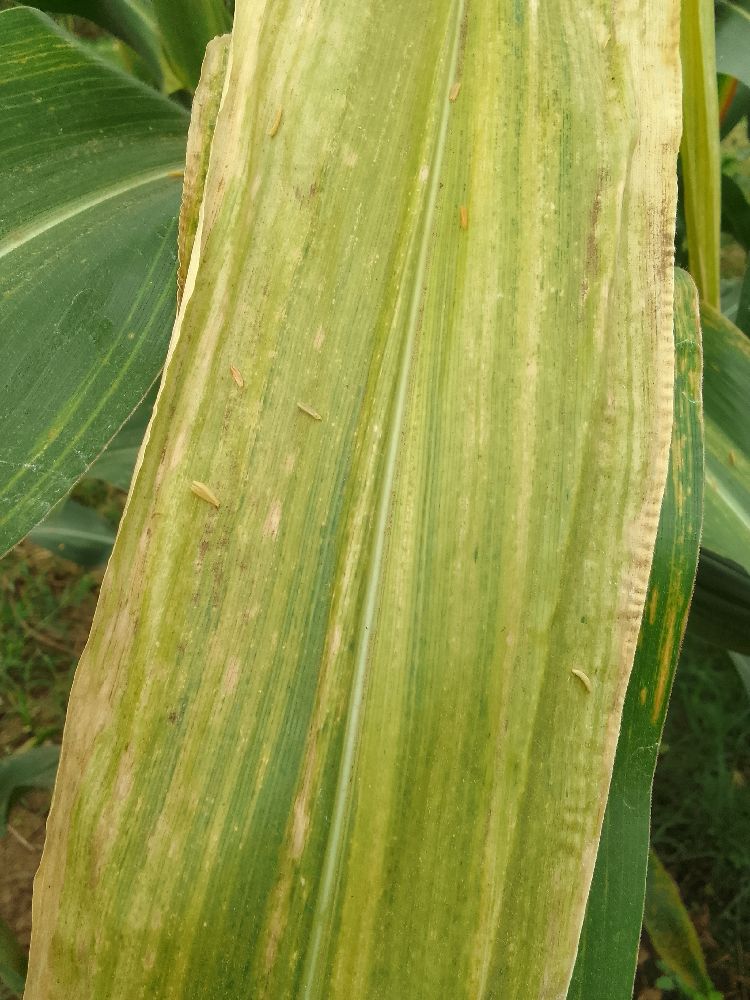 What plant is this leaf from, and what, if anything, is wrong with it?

maize, maize lethal necrosis
